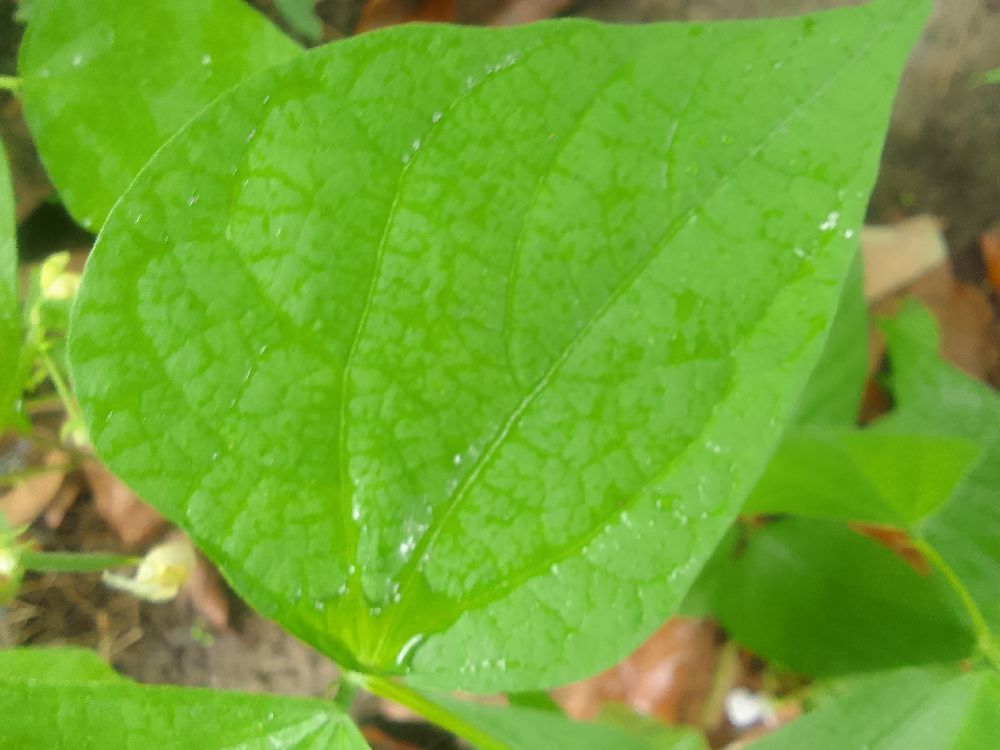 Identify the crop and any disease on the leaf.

common bean, healthy
